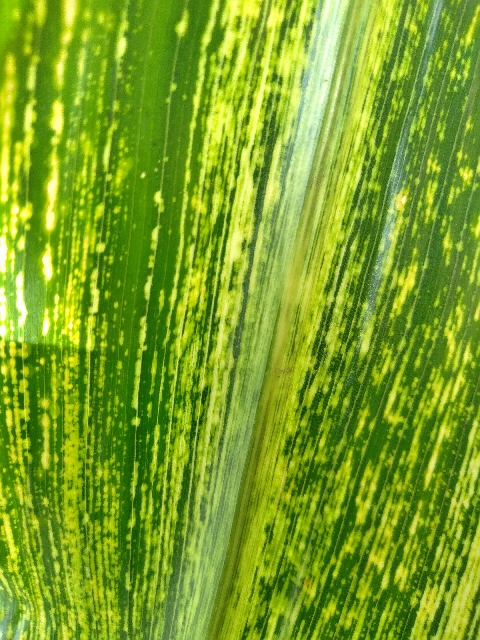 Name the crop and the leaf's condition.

maize, maize streak virus
